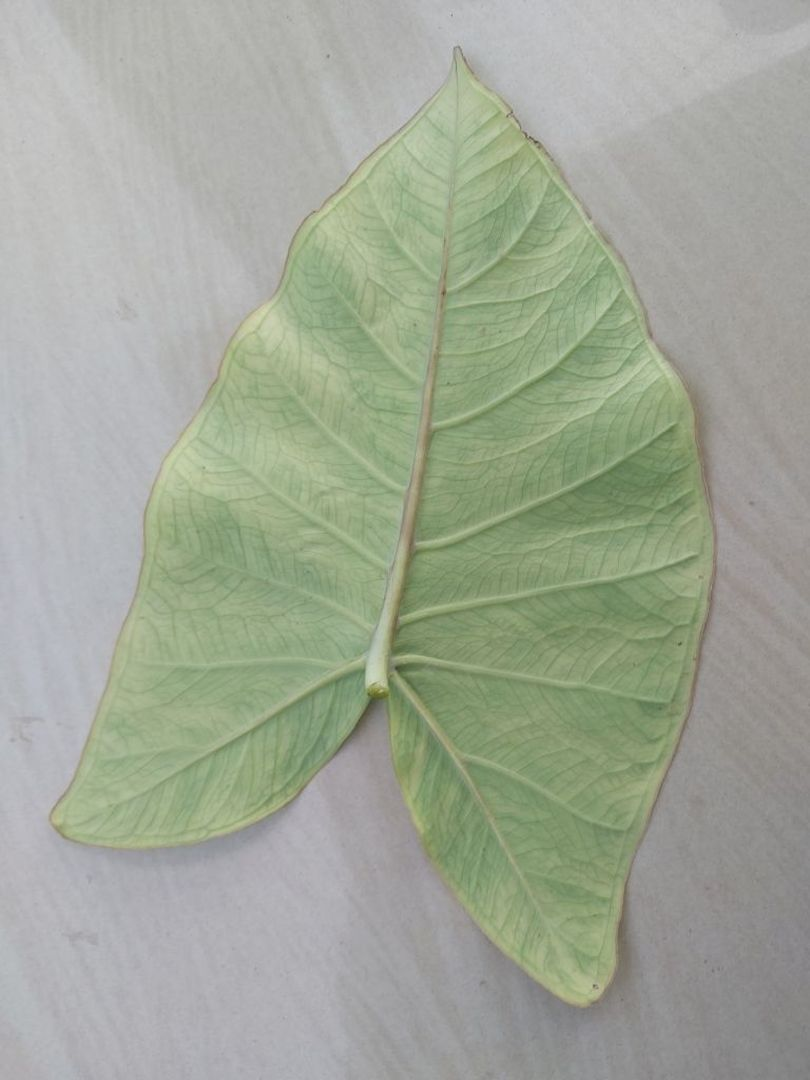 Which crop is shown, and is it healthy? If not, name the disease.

taro, mosaic
